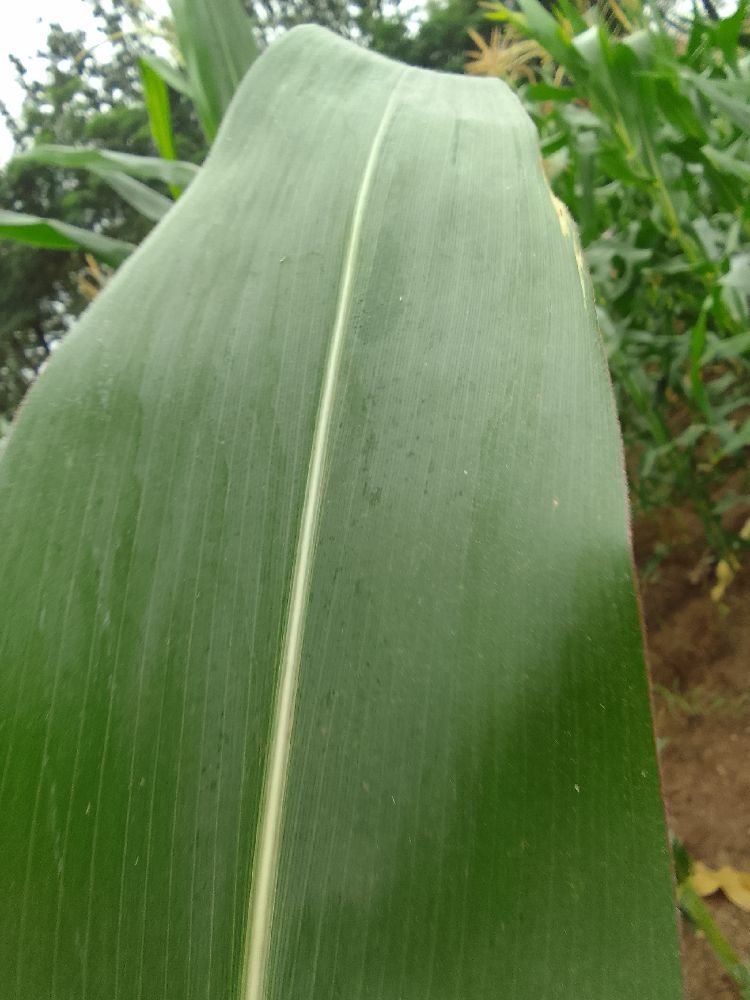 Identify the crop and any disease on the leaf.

maize, healthy
